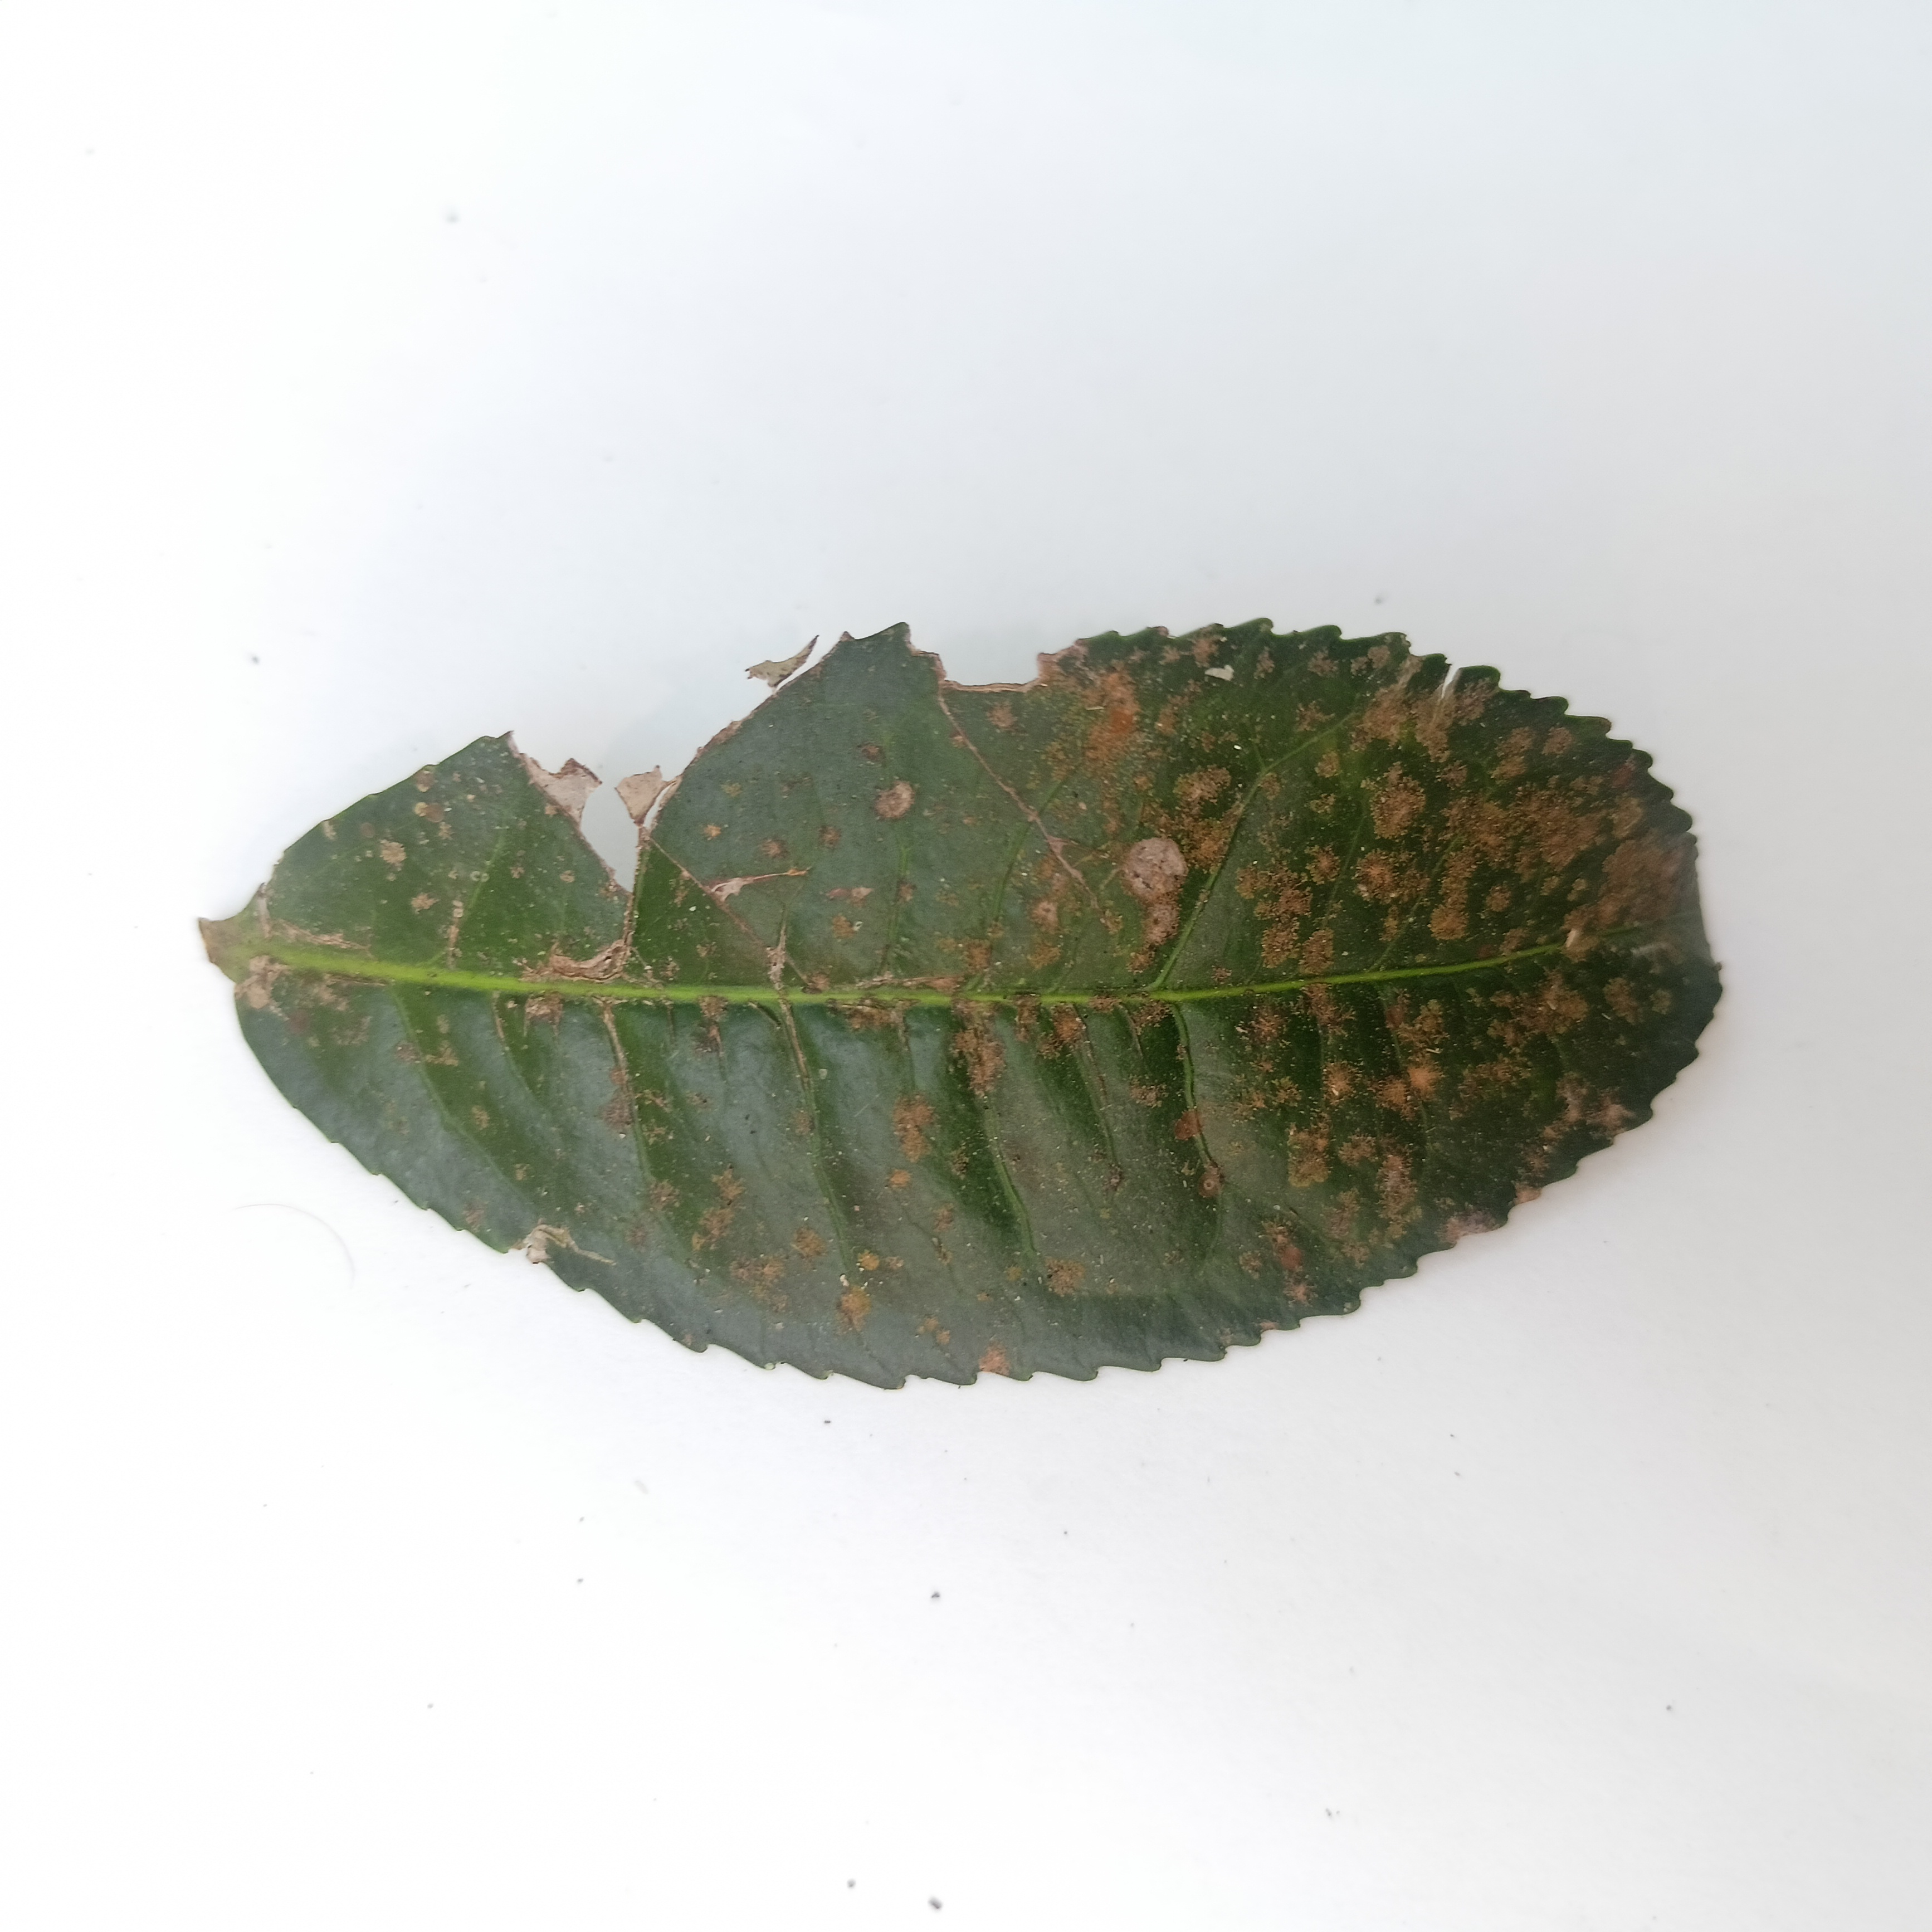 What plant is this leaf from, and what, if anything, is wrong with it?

tea, algal leaf
